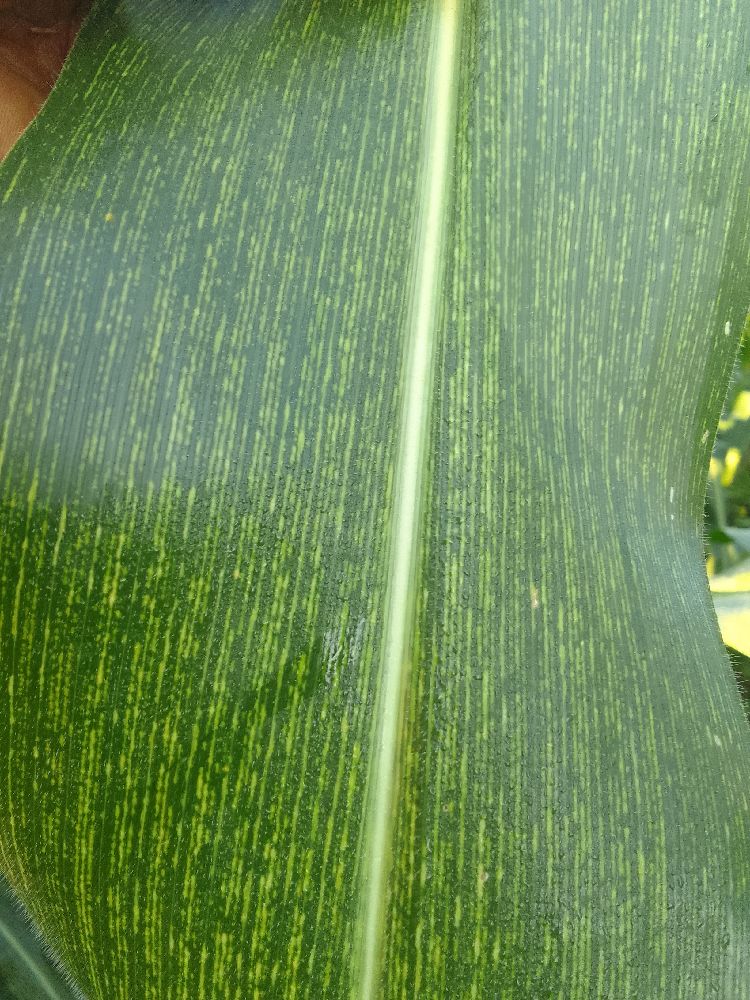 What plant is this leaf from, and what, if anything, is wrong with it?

maize, maize streak virus
